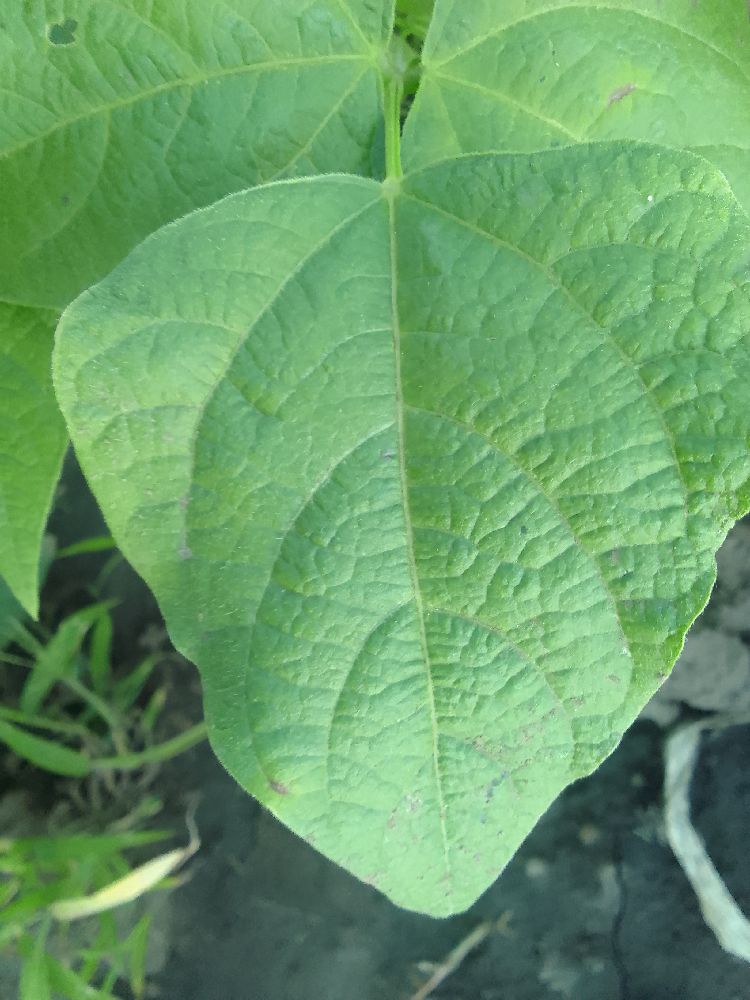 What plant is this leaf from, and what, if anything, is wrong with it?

common bean, healthy
